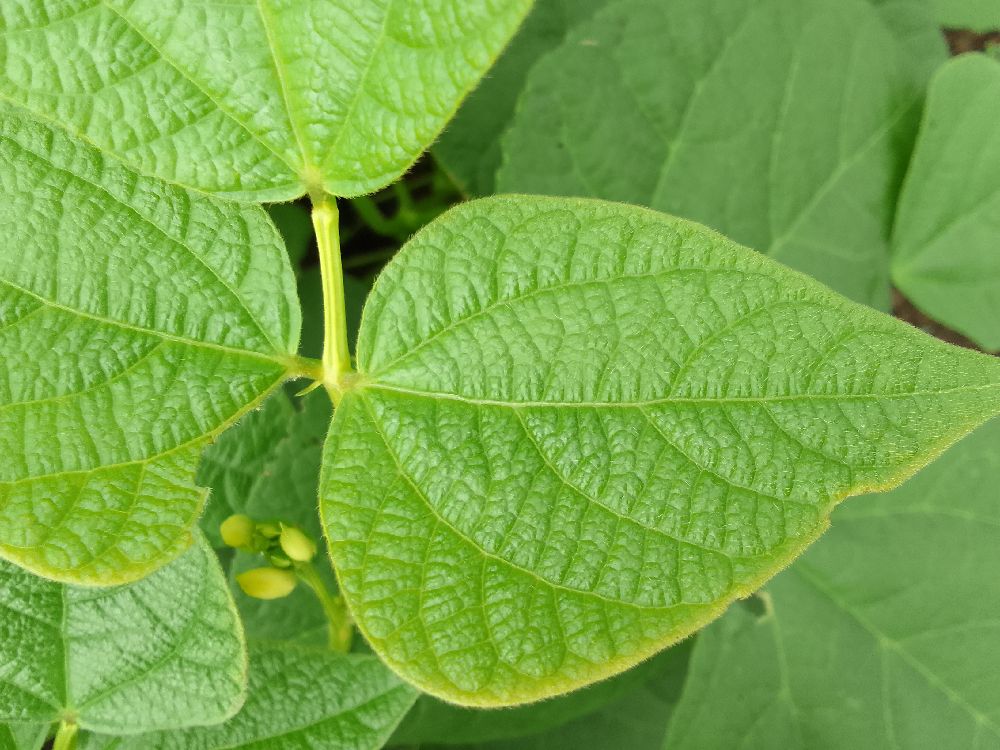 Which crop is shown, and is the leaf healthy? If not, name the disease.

common bean, healthy
